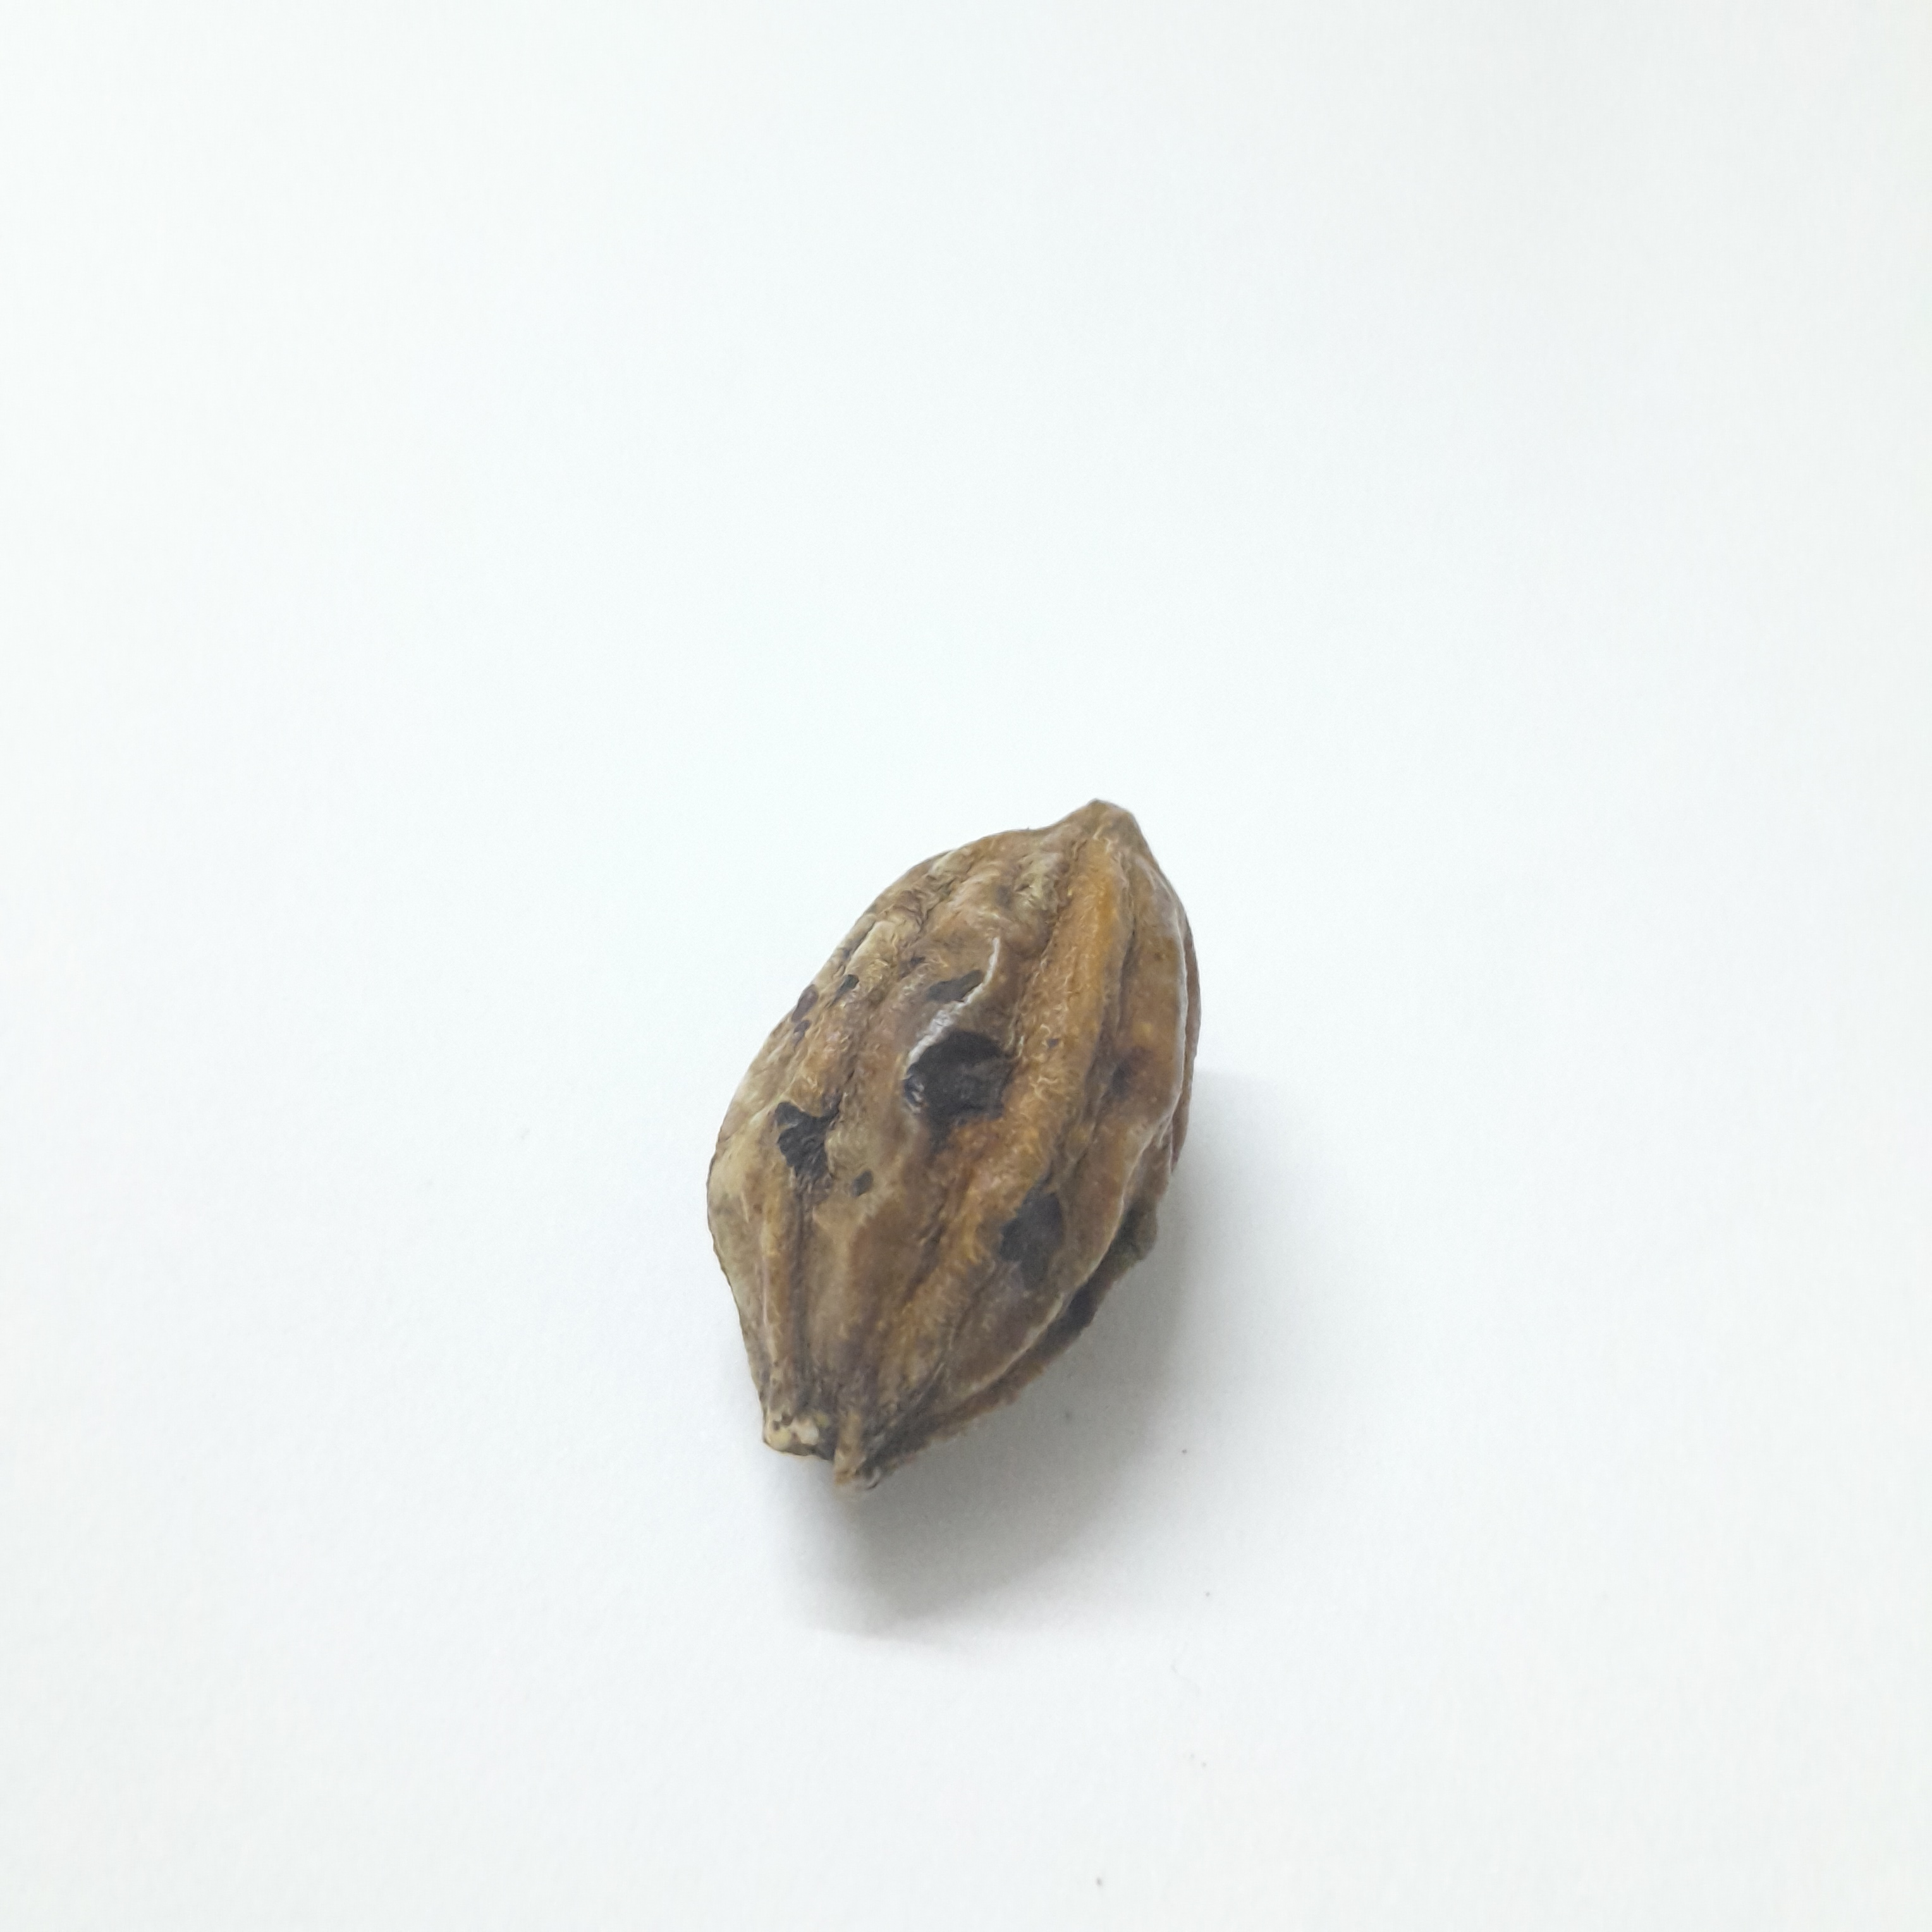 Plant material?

hirdaa
